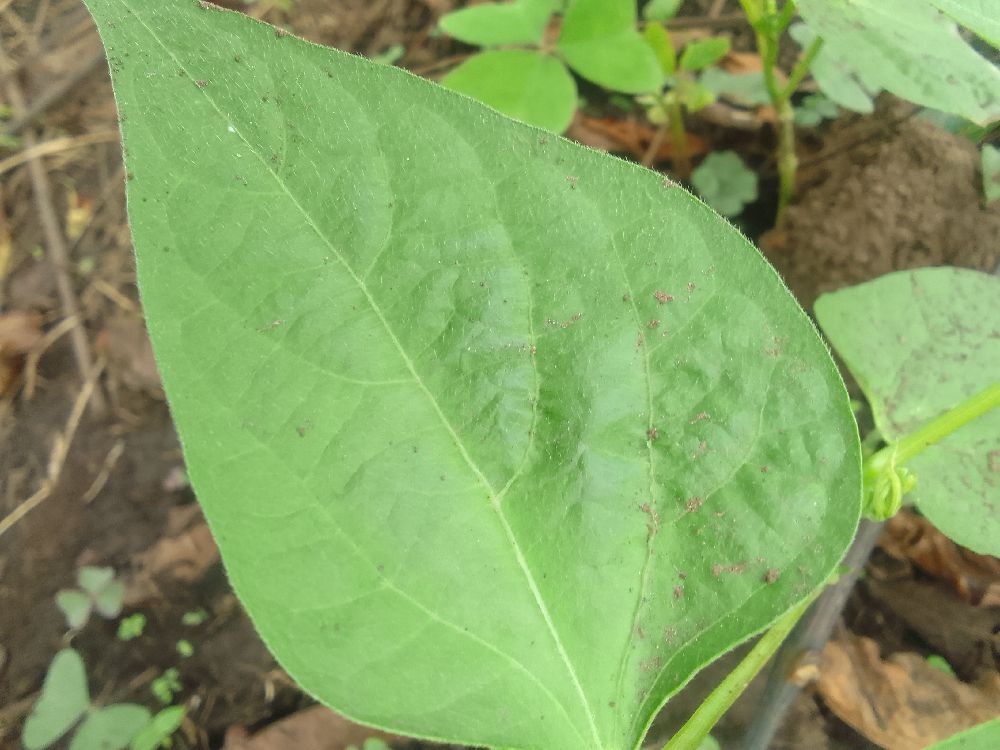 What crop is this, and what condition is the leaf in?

common bean, healthy
